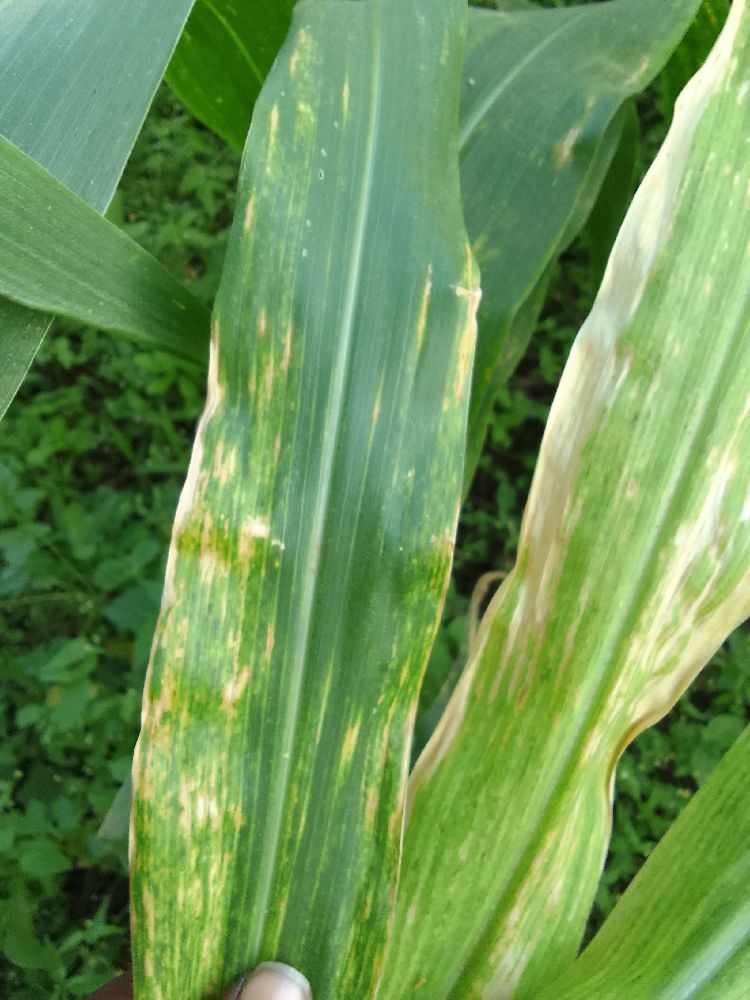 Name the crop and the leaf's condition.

maize, maize lethal necrosis
